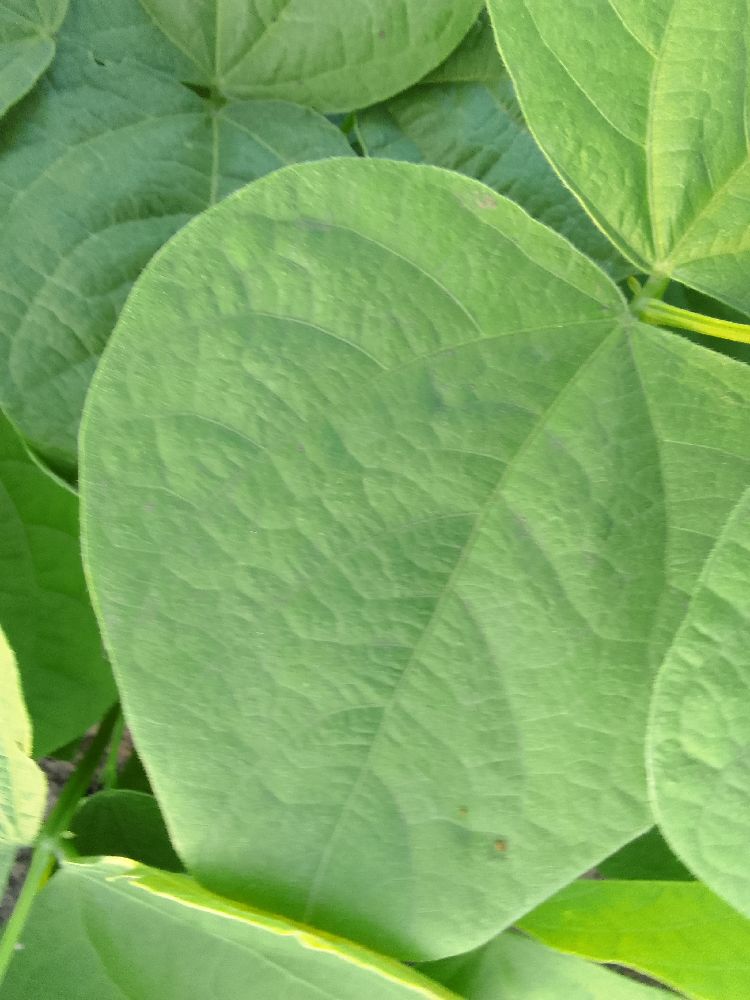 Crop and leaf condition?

common bean, healthy
